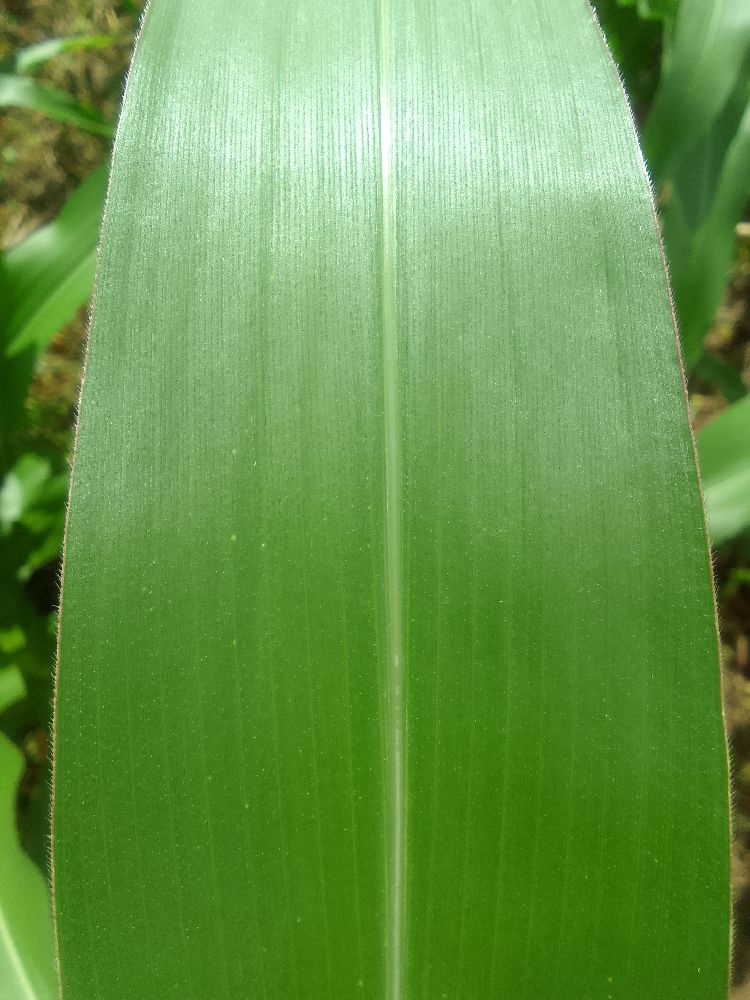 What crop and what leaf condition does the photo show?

maize, healthy
